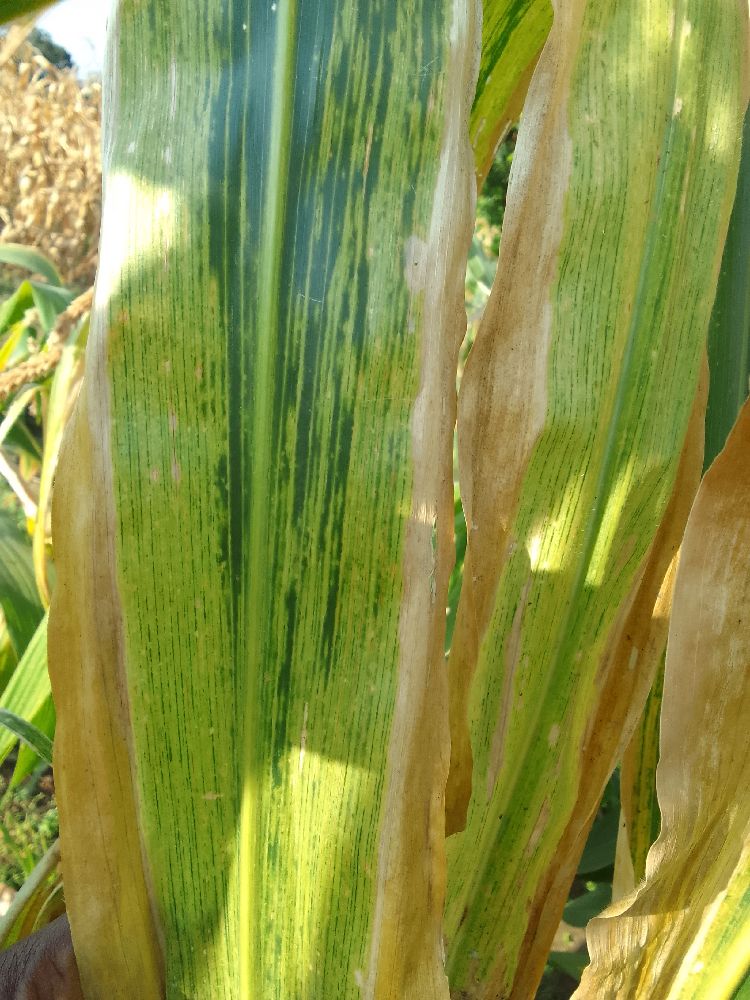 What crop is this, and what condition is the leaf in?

maize, maize lethal necrosis
